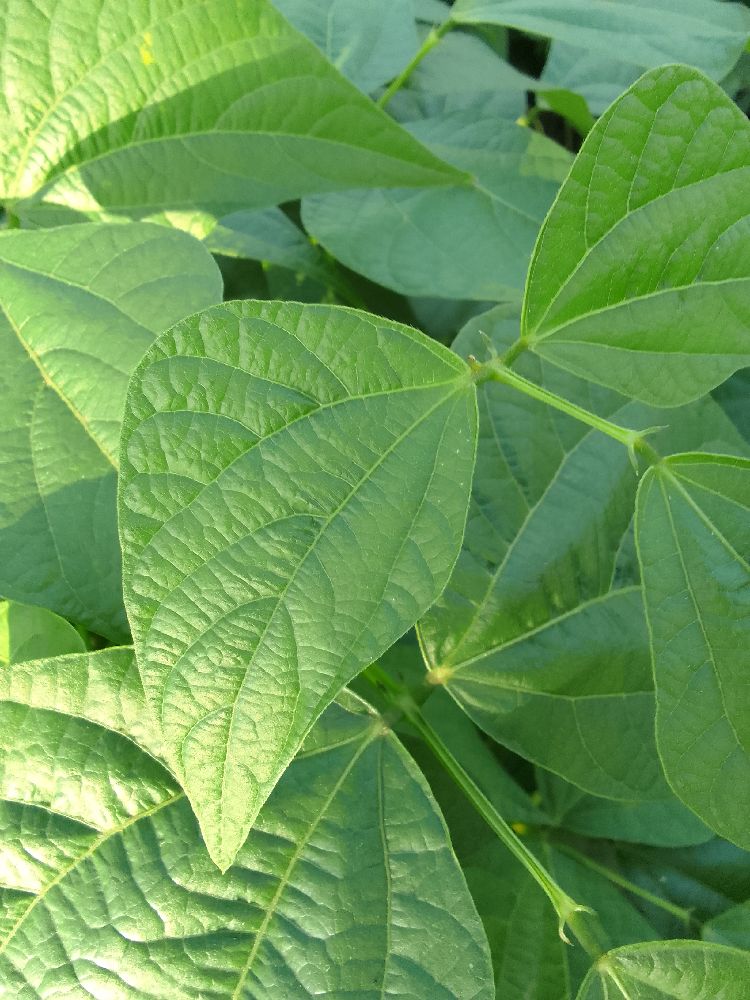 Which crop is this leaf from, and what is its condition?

common bean, healthy
